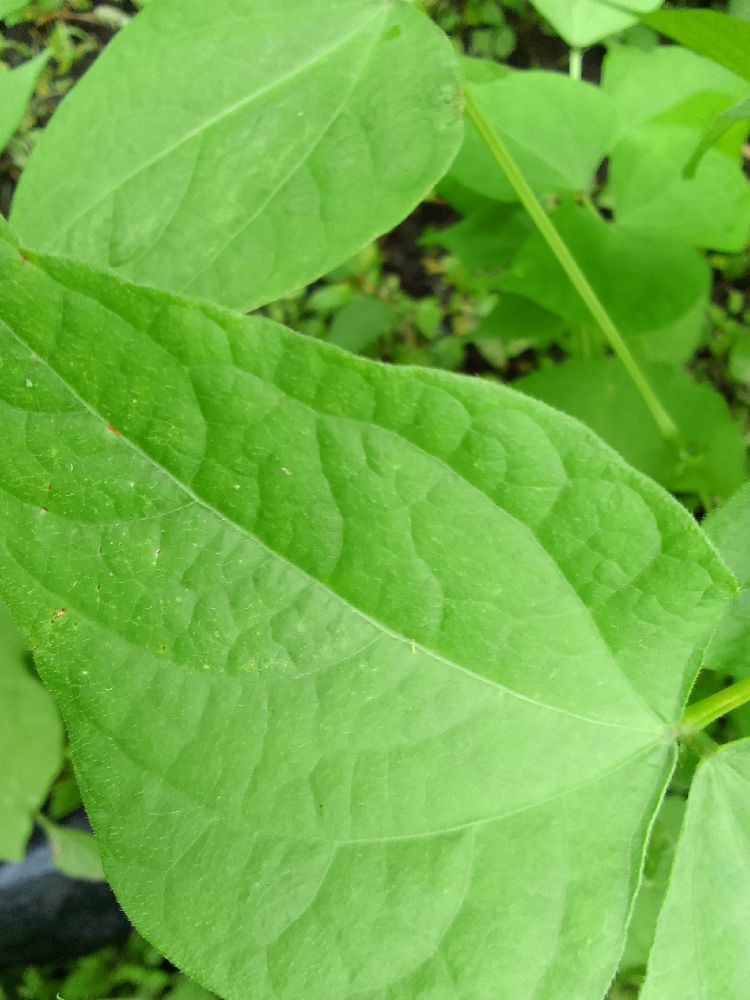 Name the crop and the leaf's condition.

common bean, healthy
